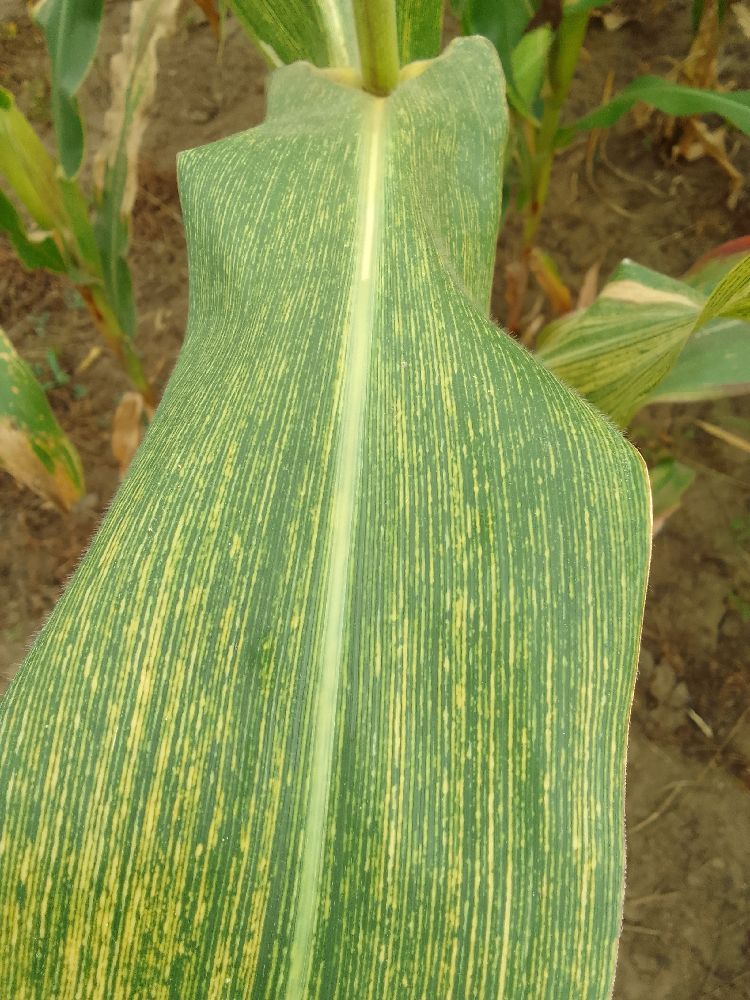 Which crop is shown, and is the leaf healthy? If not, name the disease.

maize, maize streak virus
